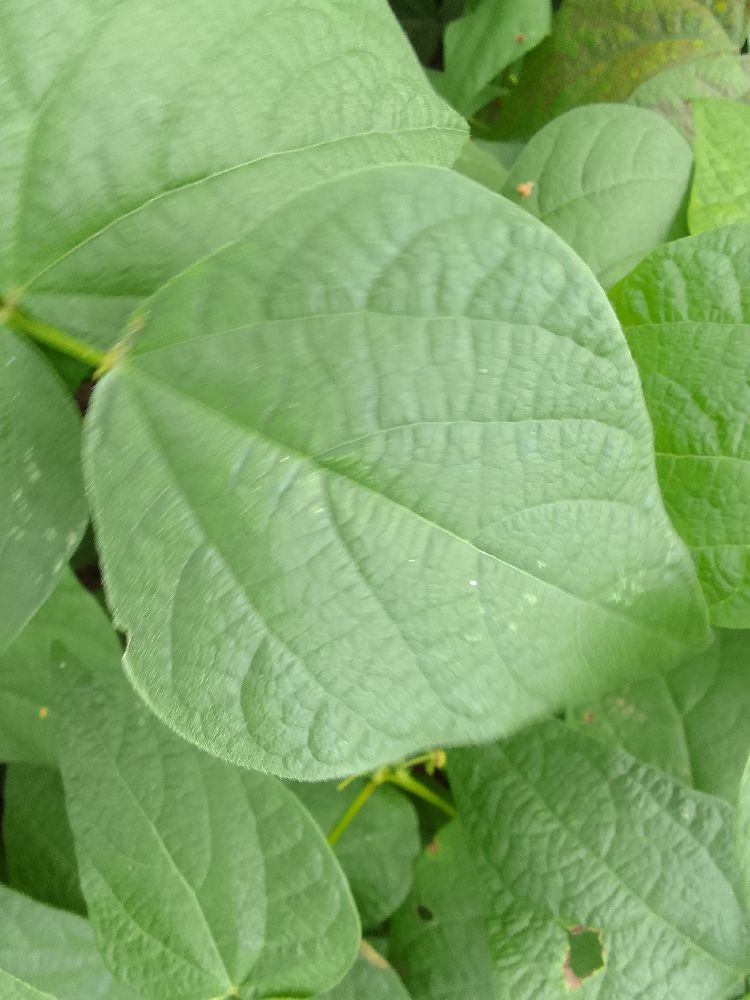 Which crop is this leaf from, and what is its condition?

common bean, healthy
